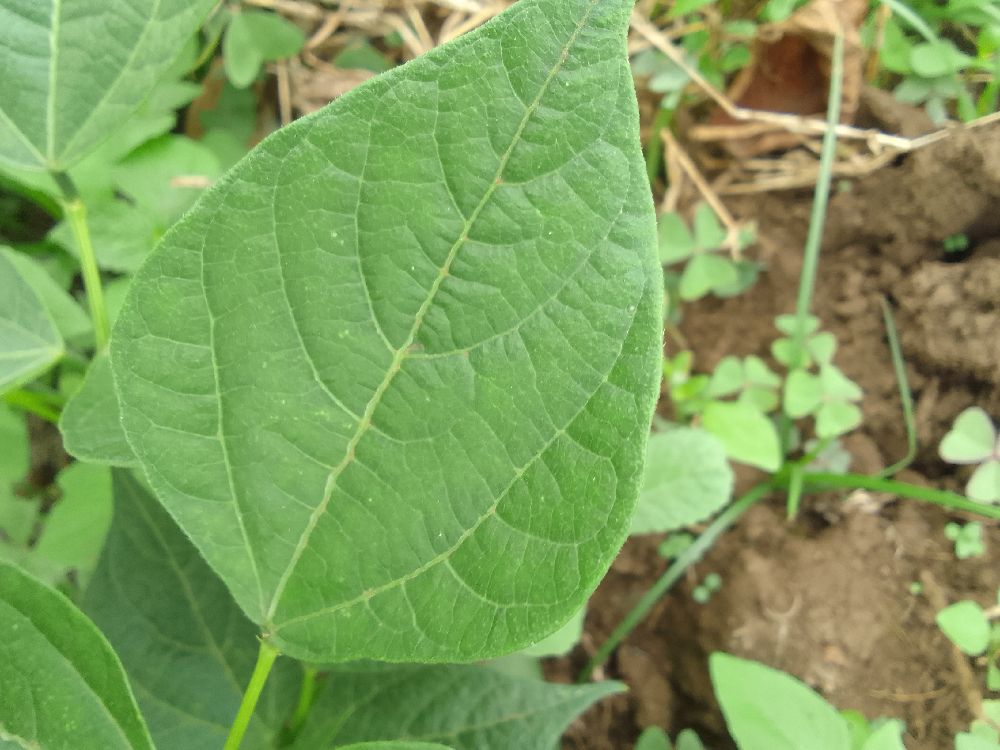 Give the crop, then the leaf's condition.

common bean, healthy
